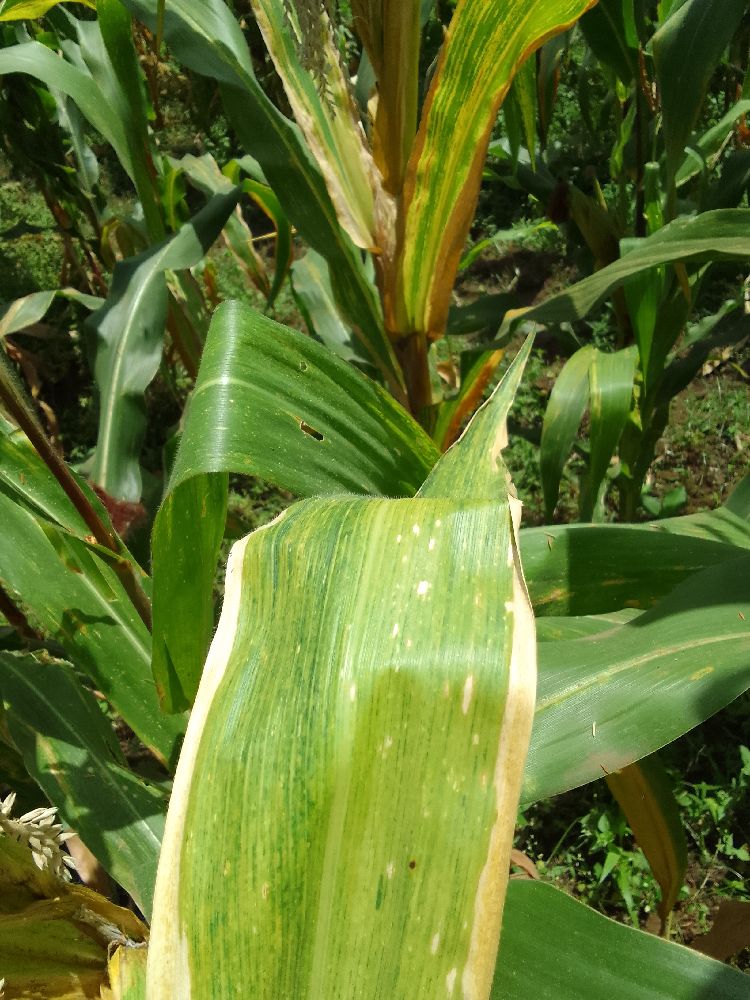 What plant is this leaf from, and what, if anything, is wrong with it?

maize, maize lethal necrosis
